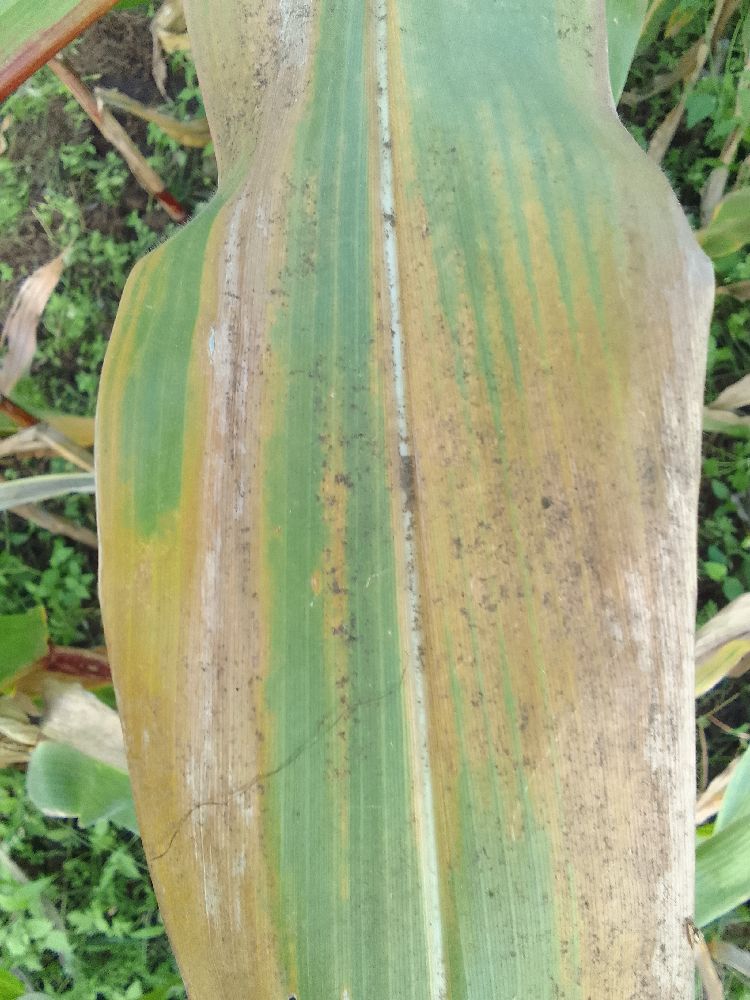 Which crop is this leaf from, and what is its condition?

maize, maize lethal necrosis
